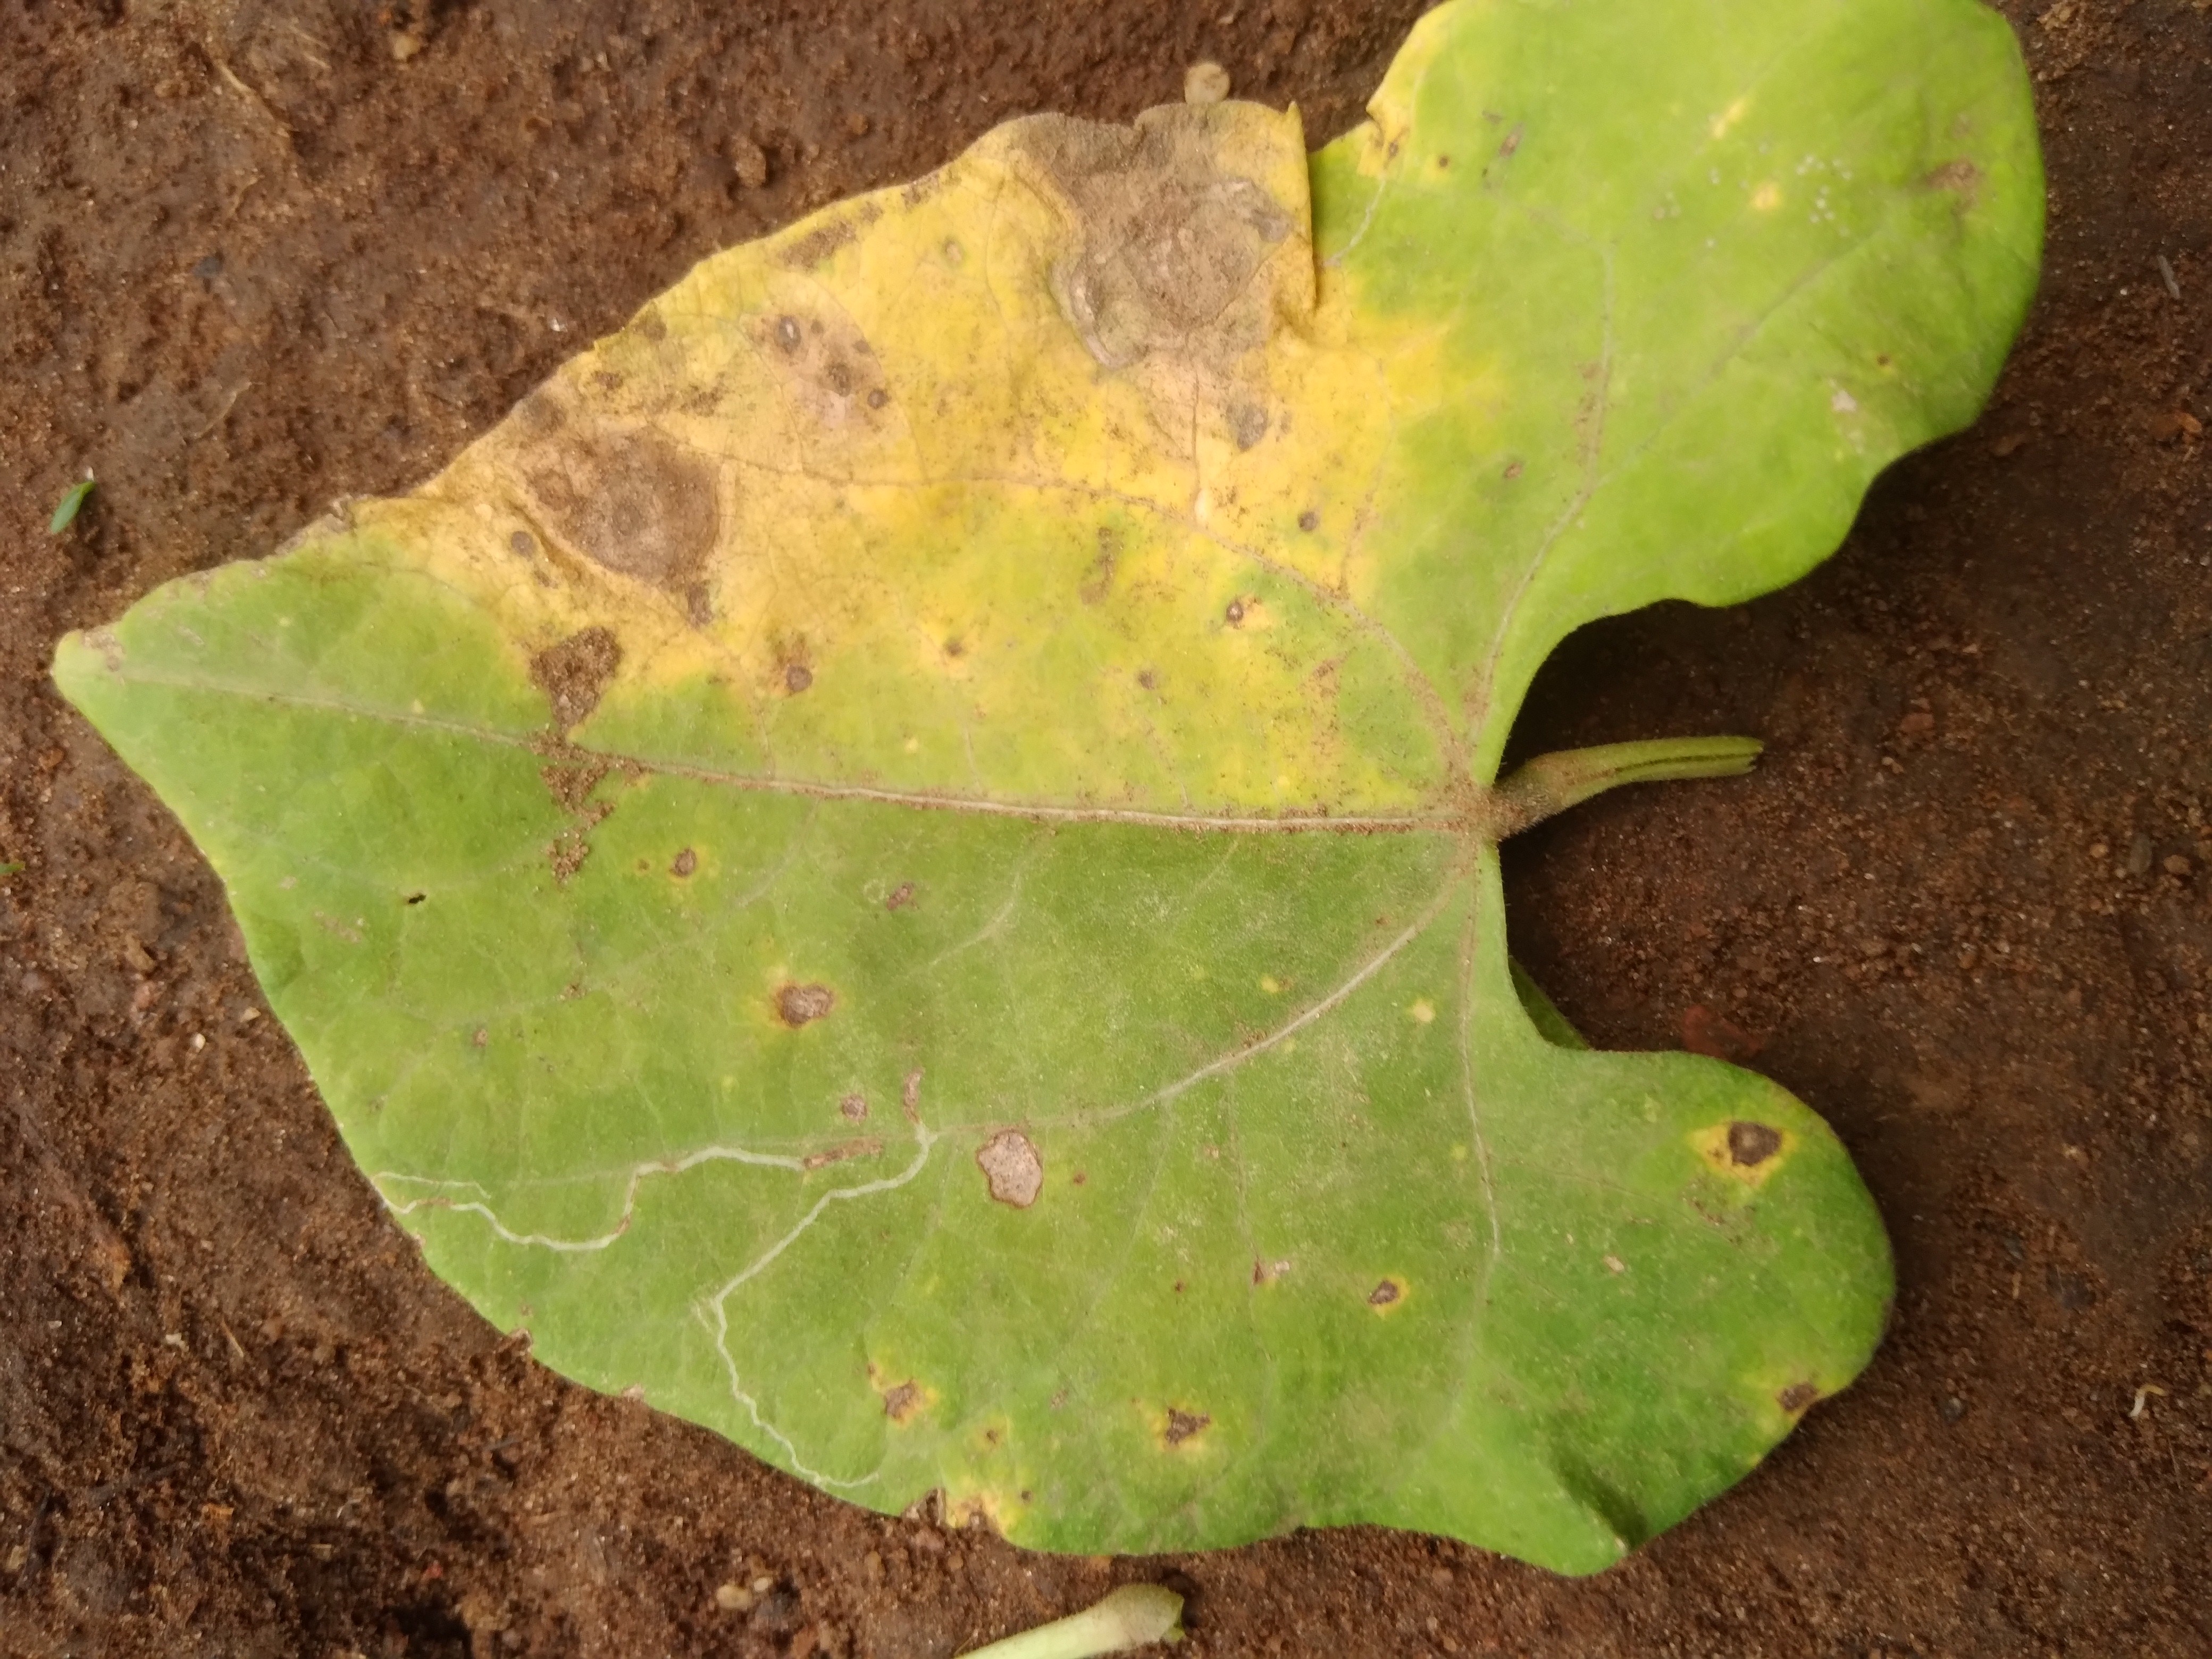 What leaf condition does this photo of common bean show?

rust
